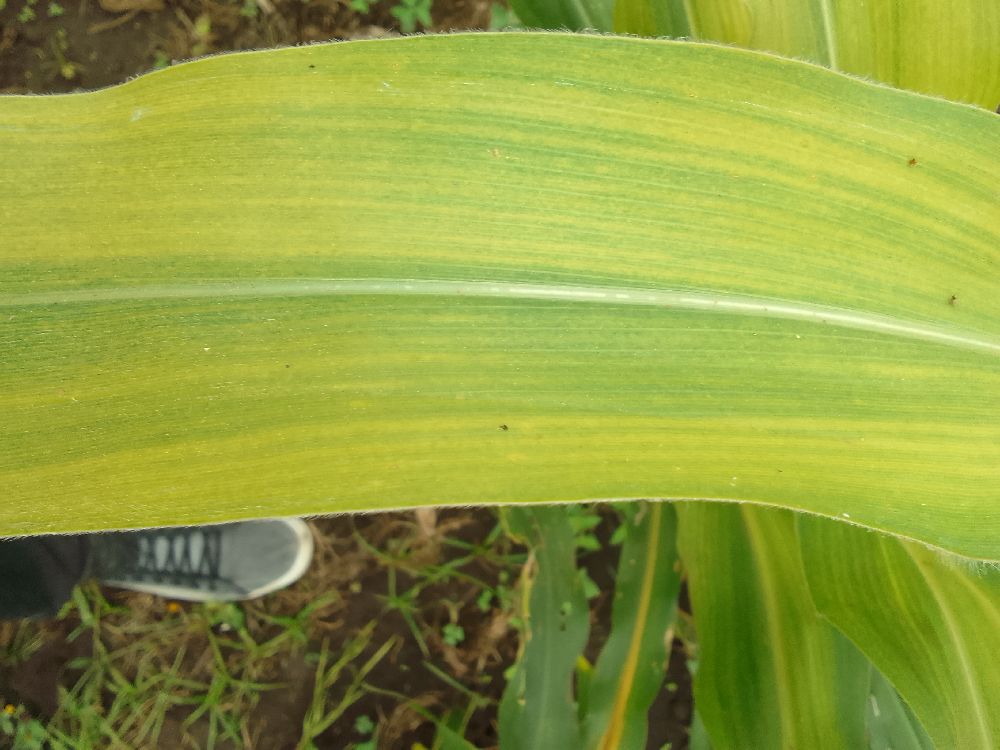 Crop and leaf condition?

maize, maize lethal necrosis
